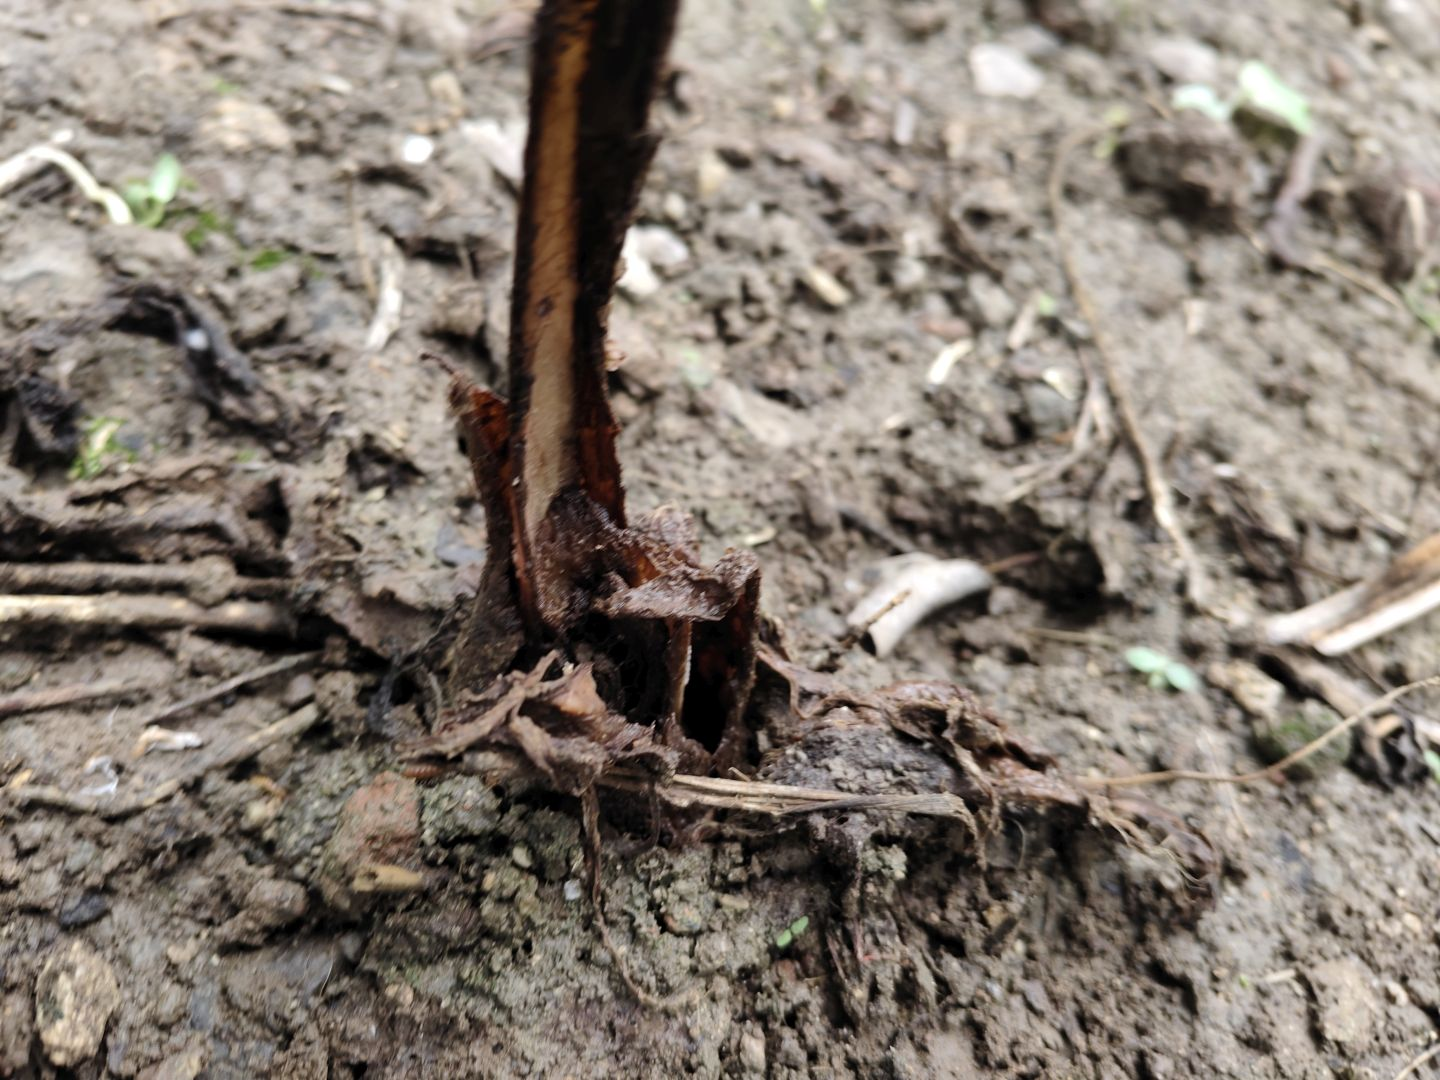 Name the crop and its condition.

taro, root rot
